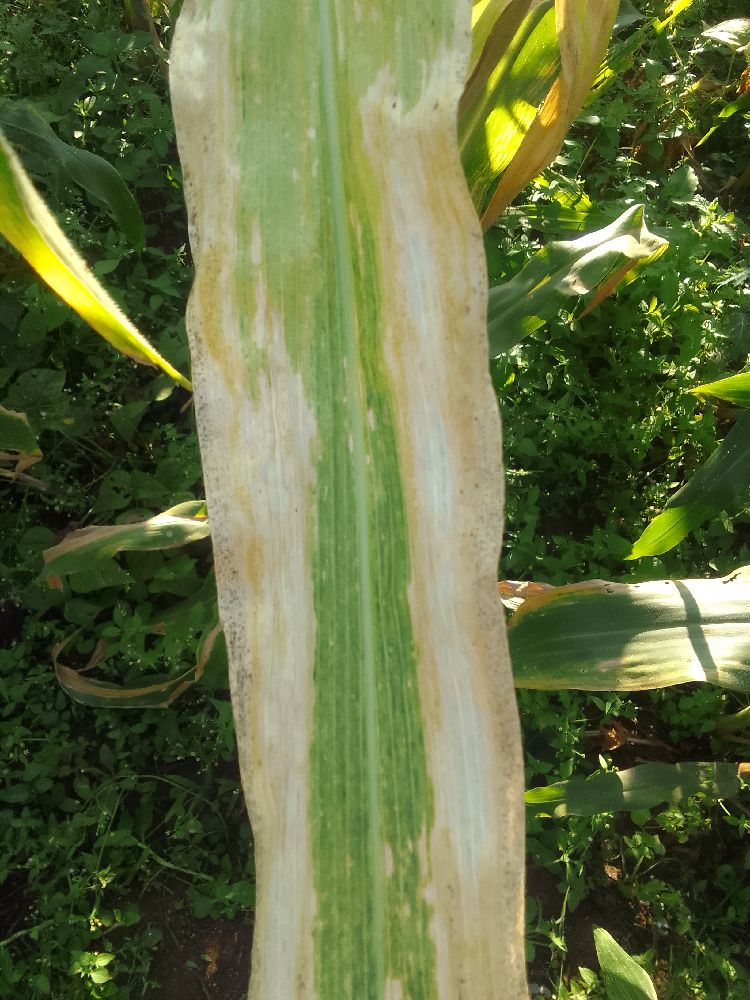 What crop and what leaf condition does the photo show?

maize, maize lethal necrosis
